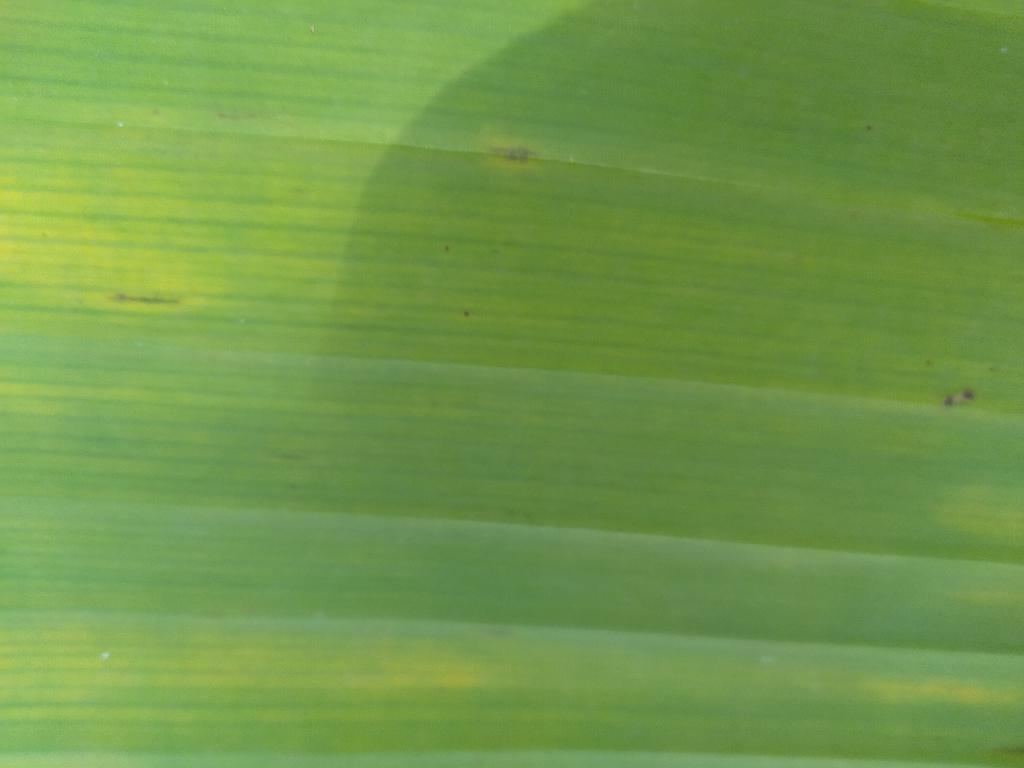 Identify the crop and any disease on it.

banana, fusarium wilt race 1
